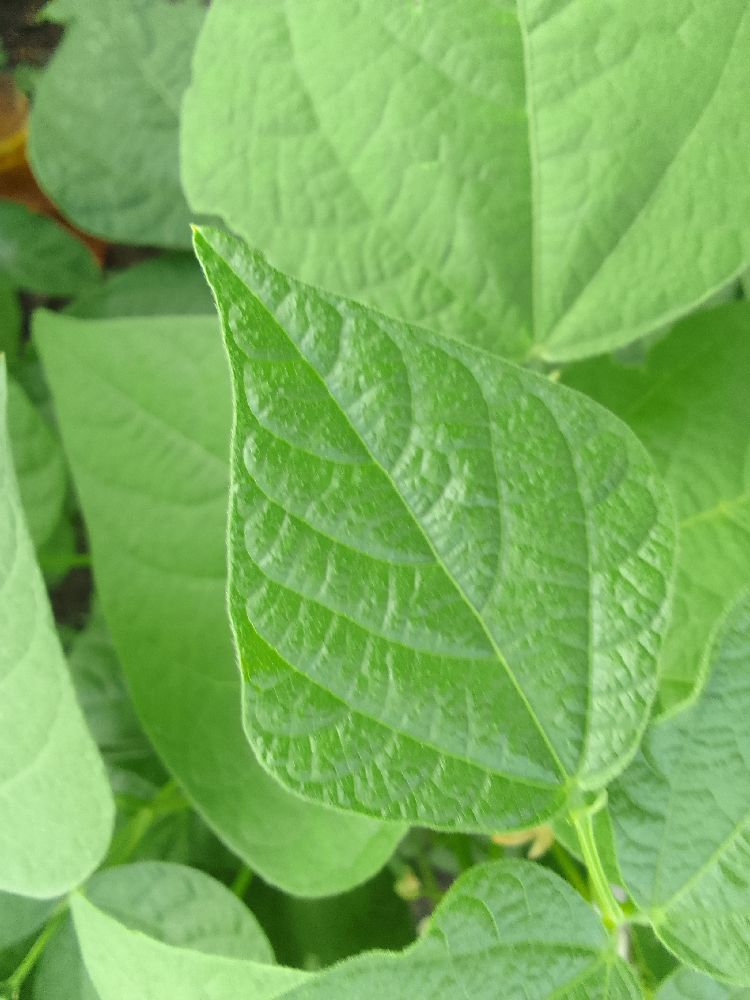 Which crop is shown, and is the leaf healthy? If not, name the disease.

common bean, healthy
